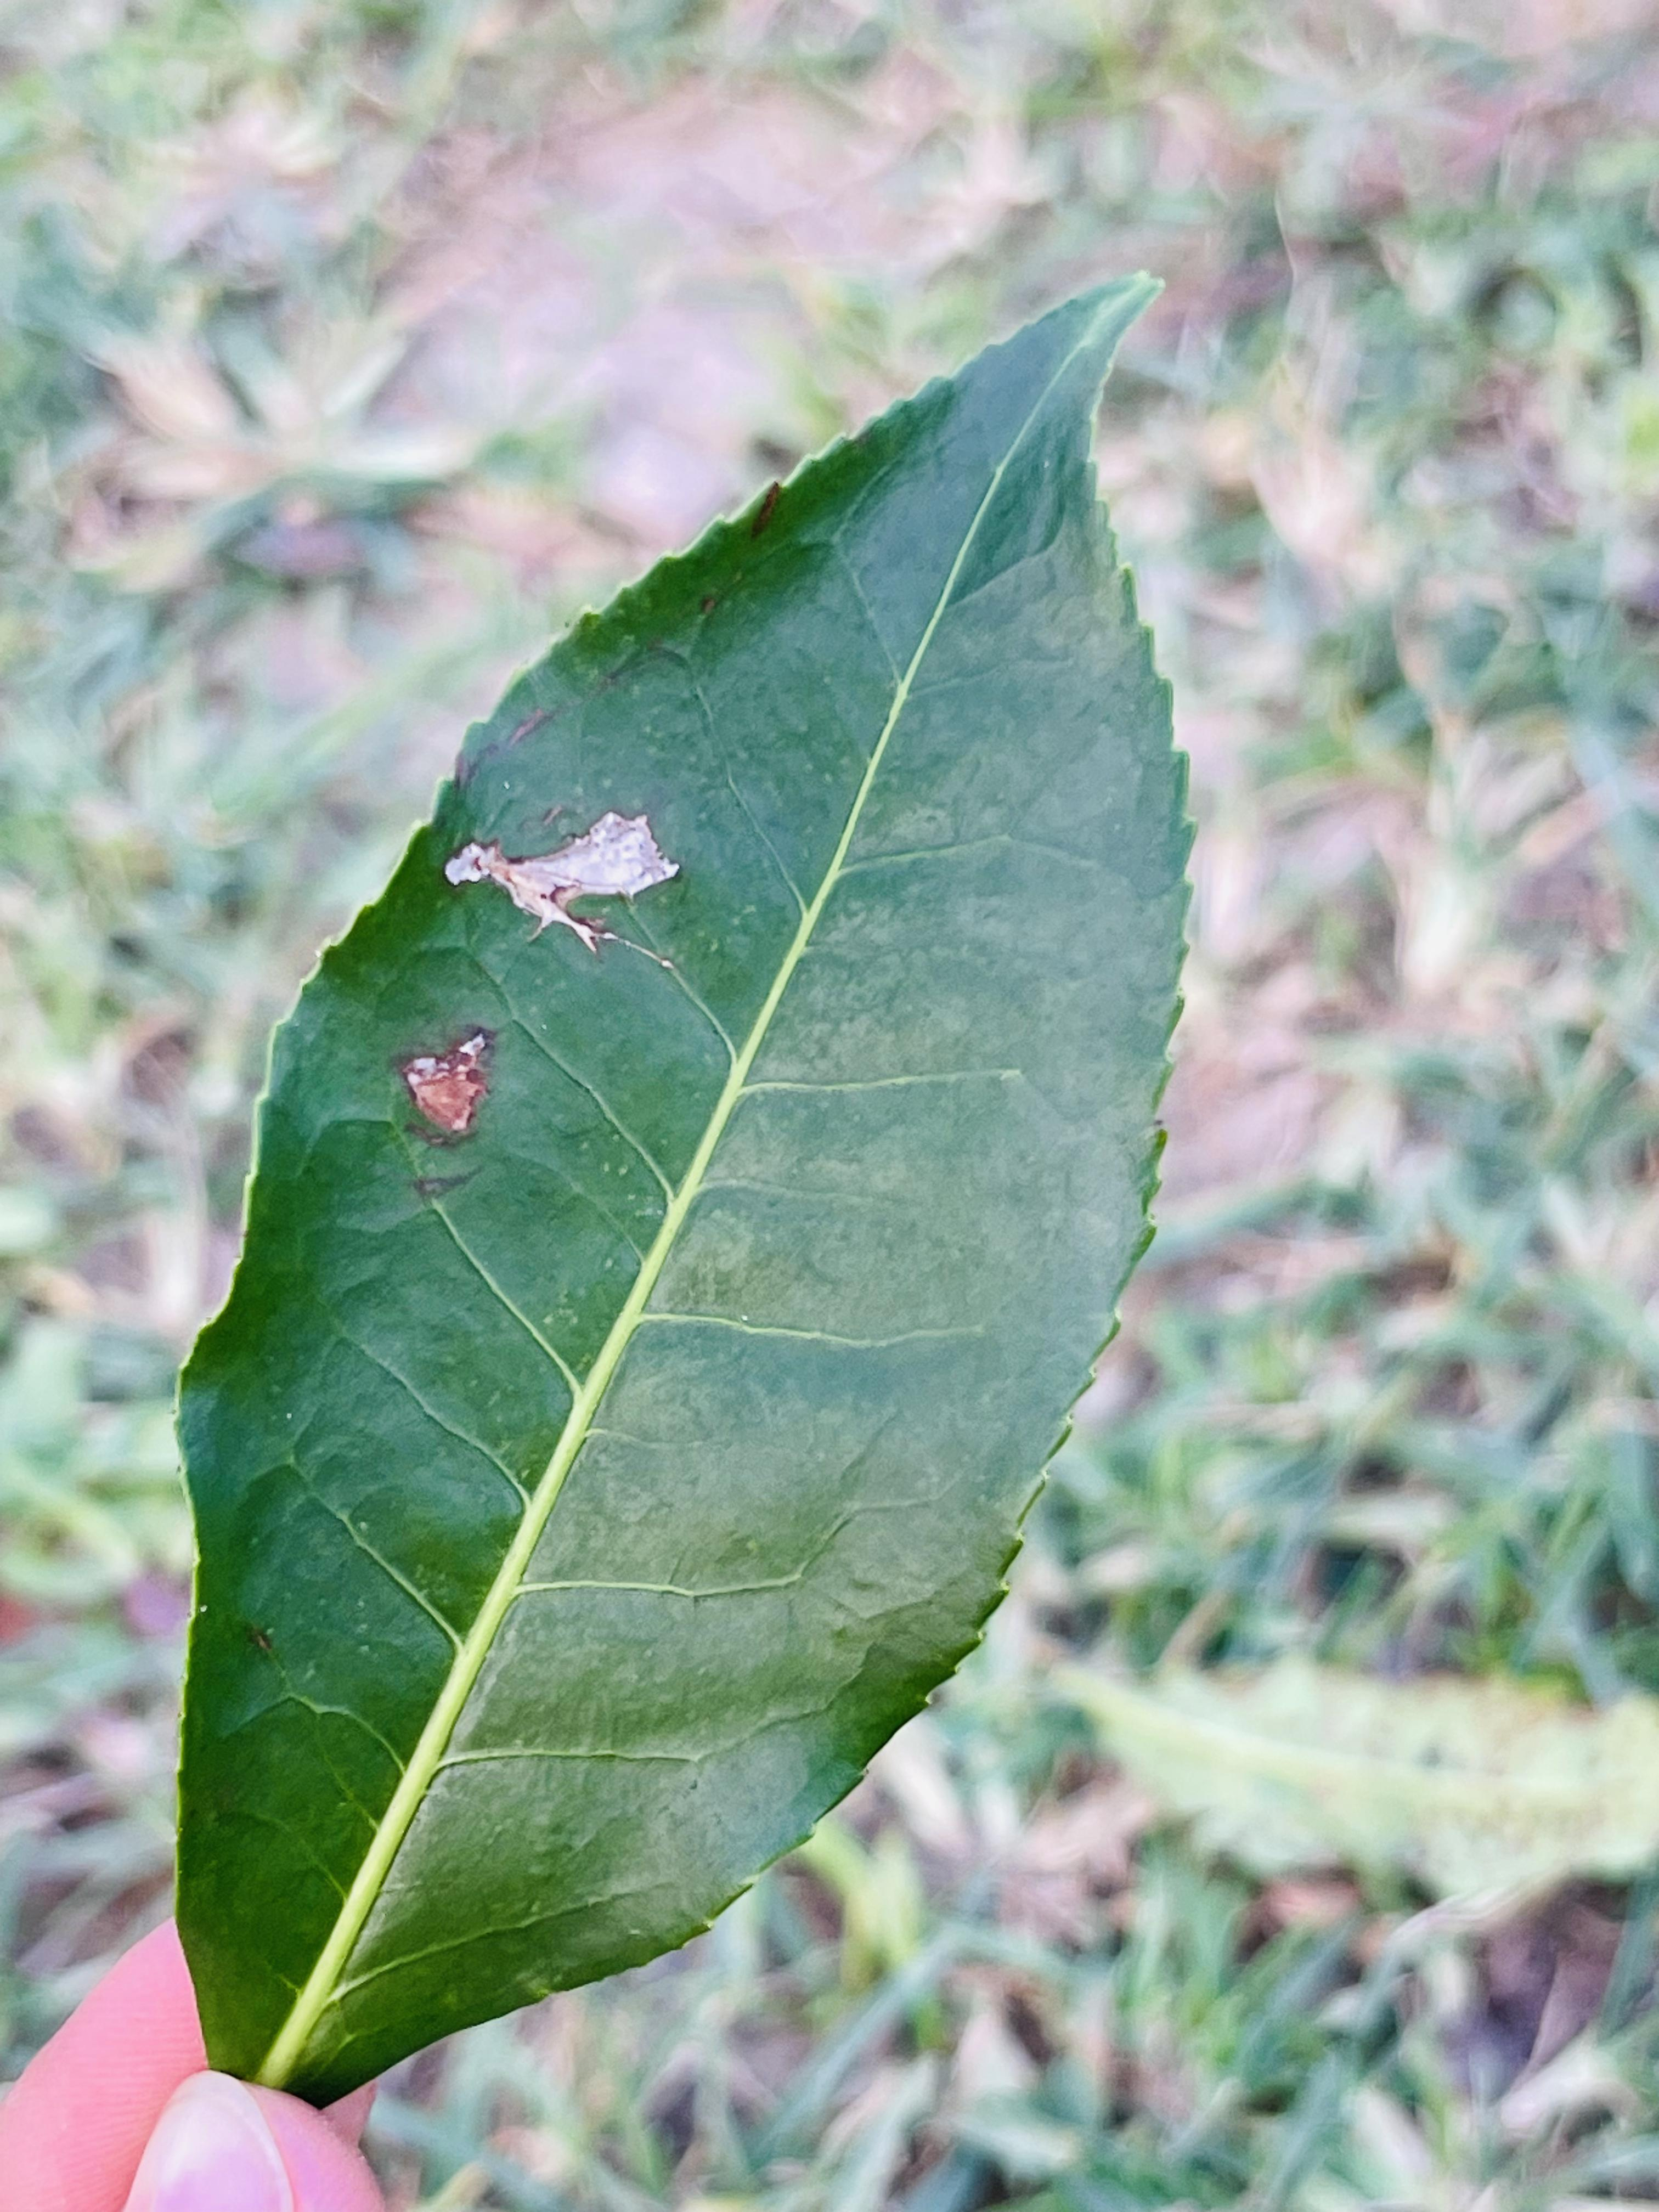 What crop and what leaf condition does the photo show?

tea, blight
